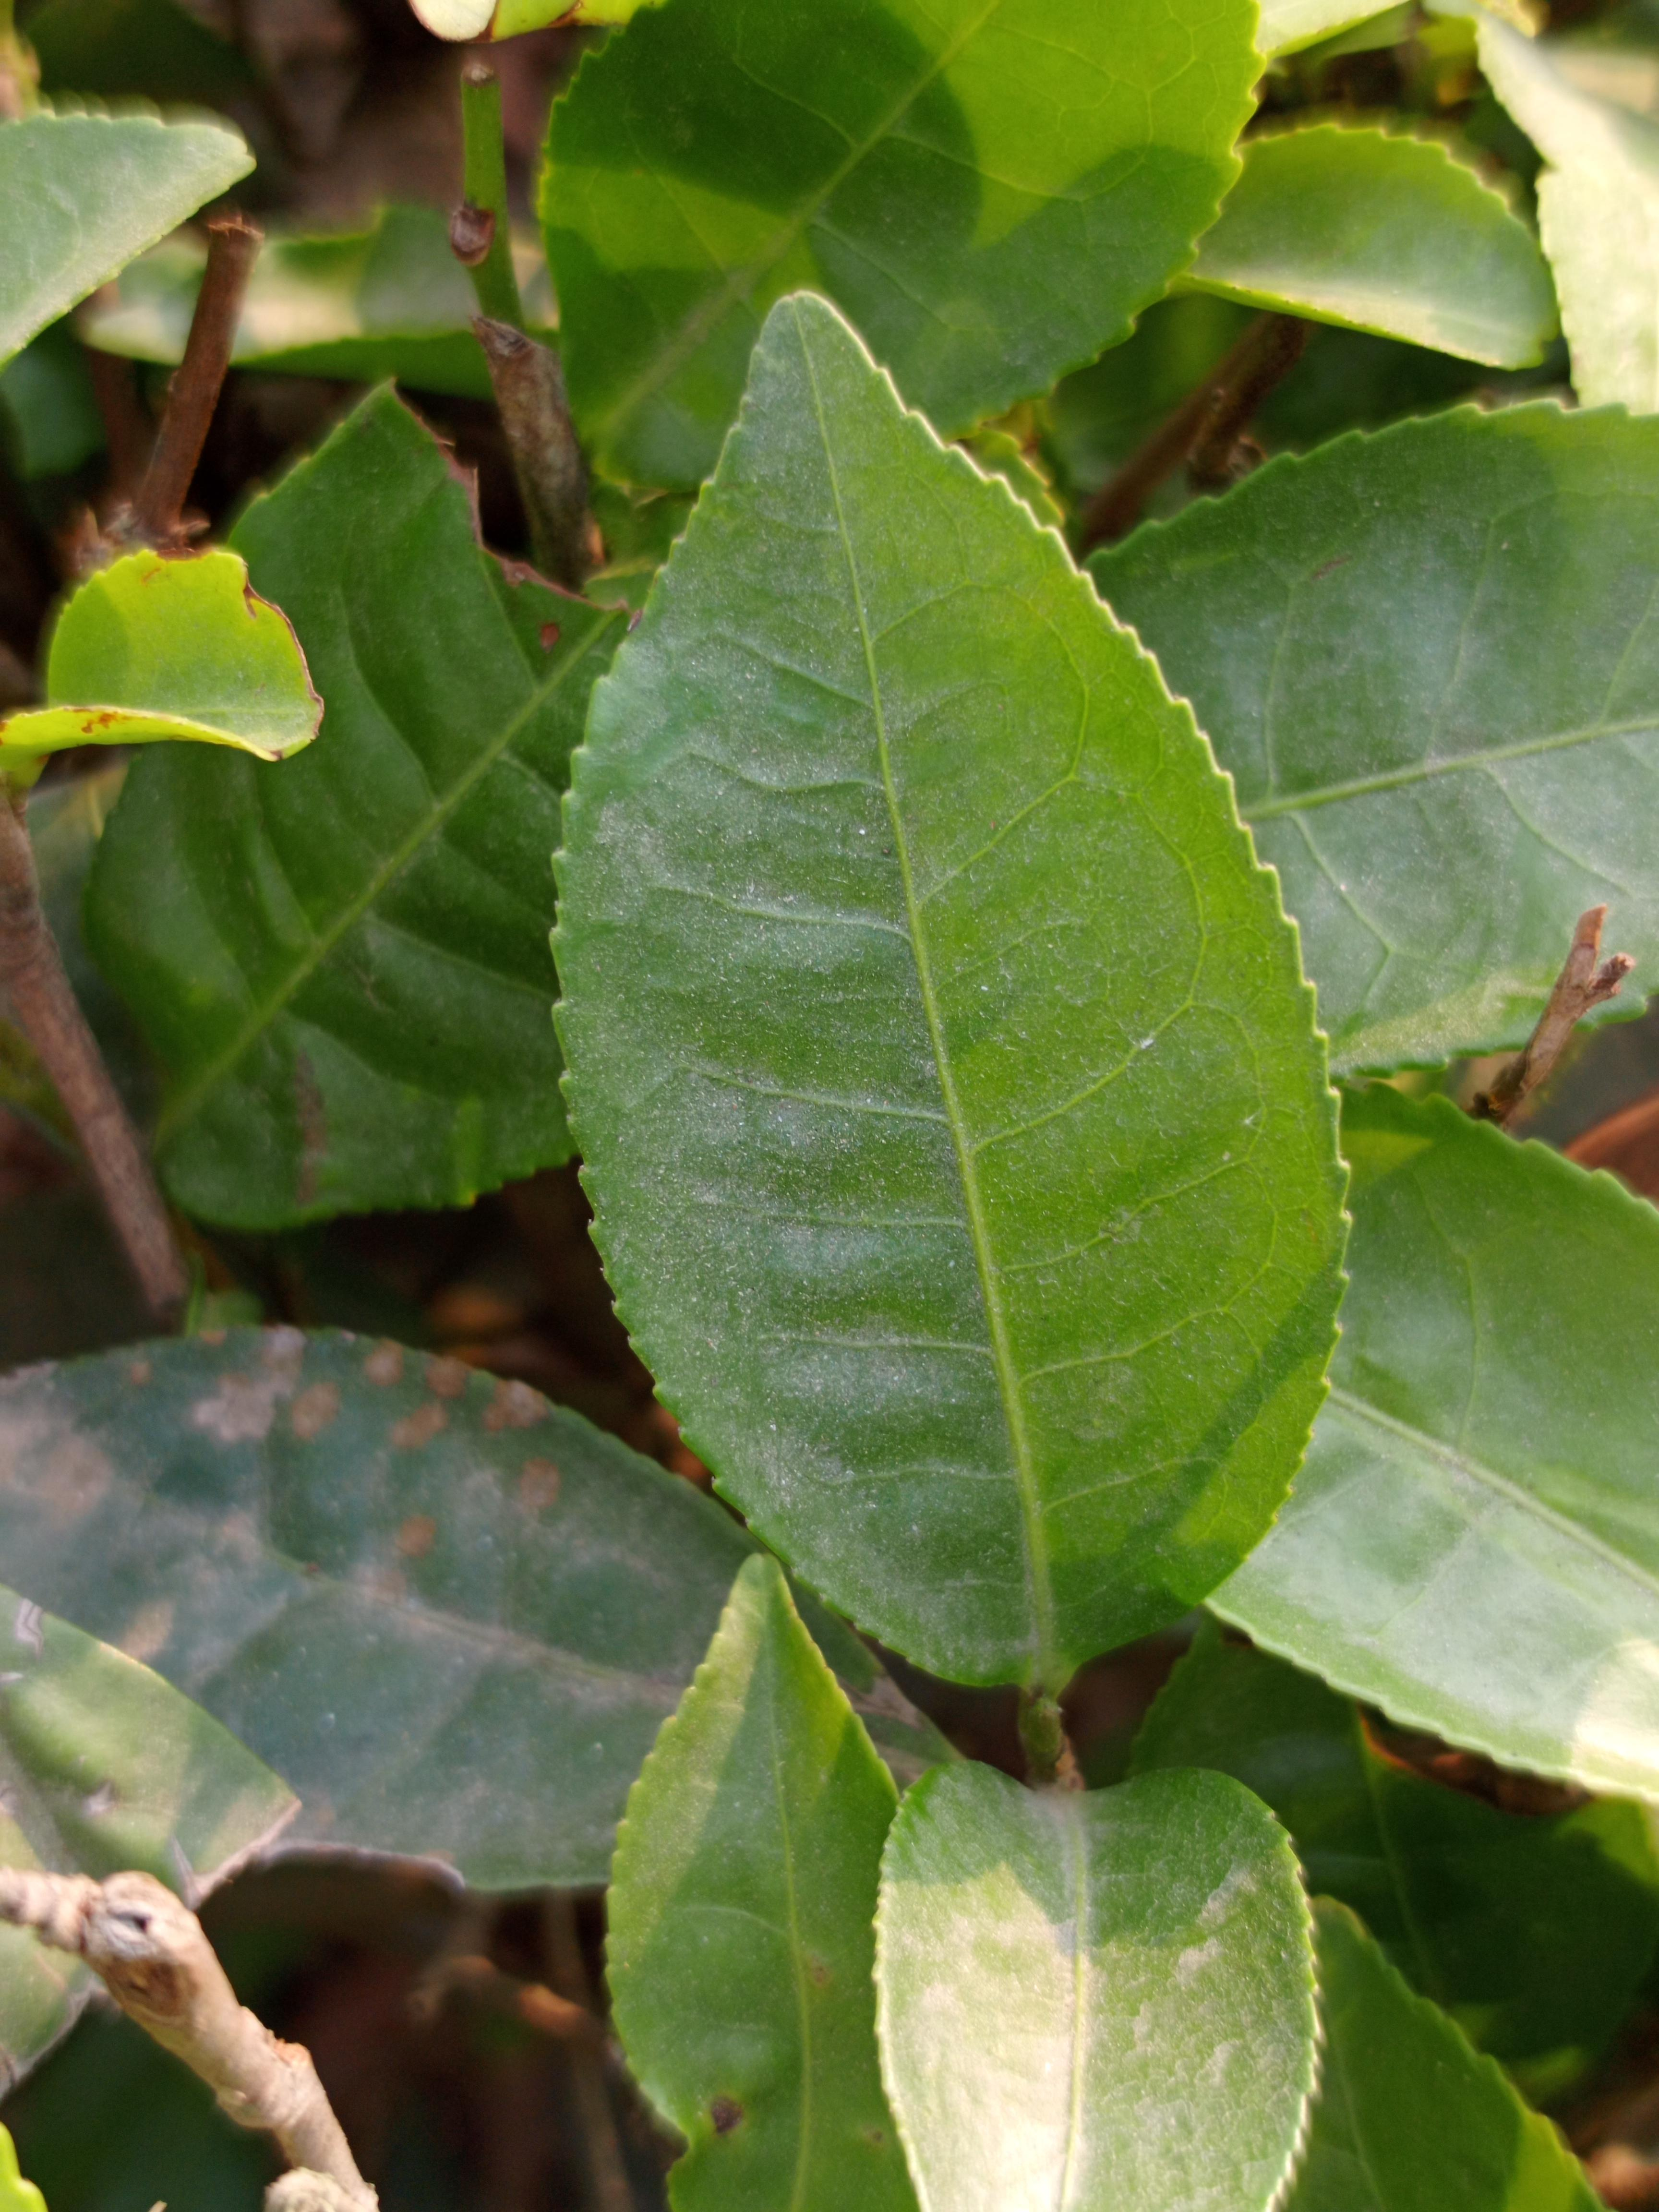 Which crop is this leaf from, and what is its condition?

tea, healthy leaf
